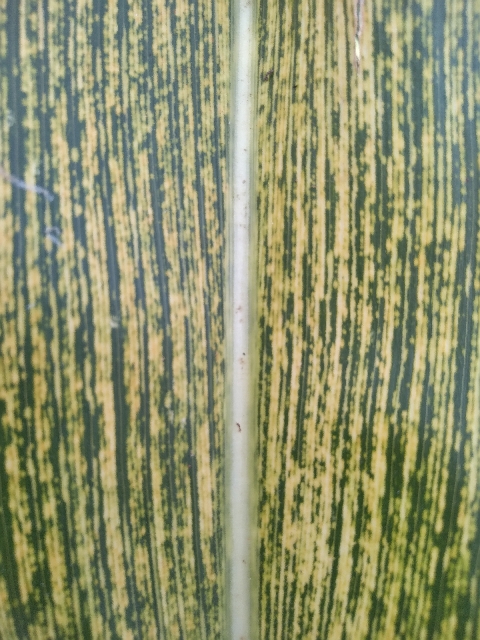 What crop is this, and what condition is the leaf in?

maize, maize streak virus
